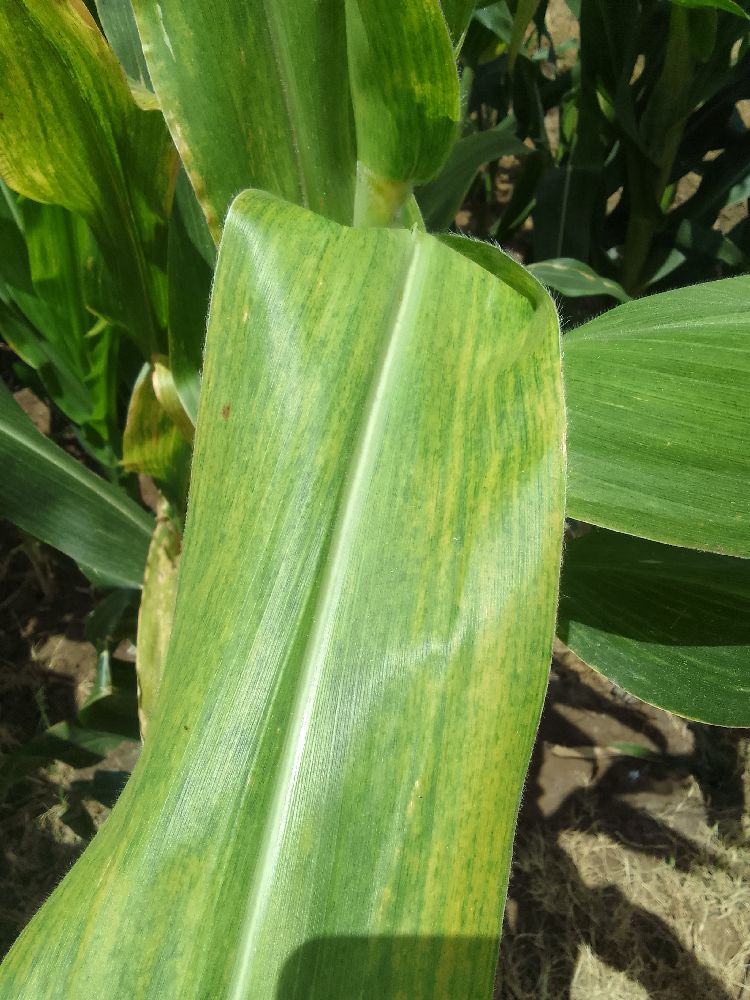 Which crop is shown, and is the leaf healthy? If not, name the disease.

maize, maize lethal necrosis
